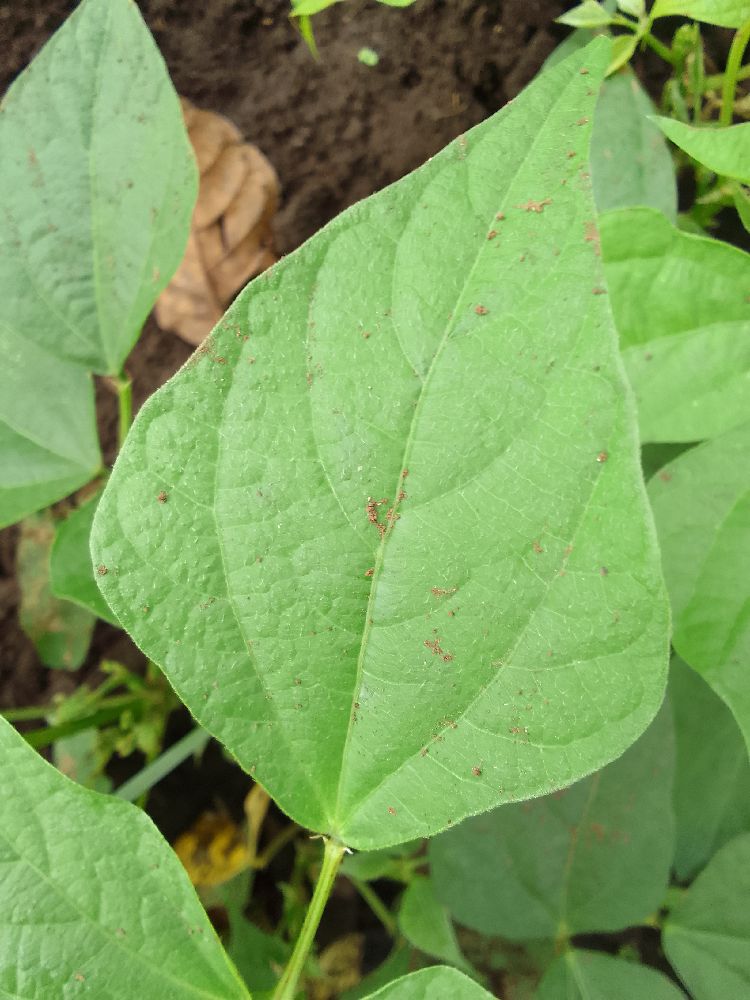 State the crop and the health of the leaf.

common bean, healthy
